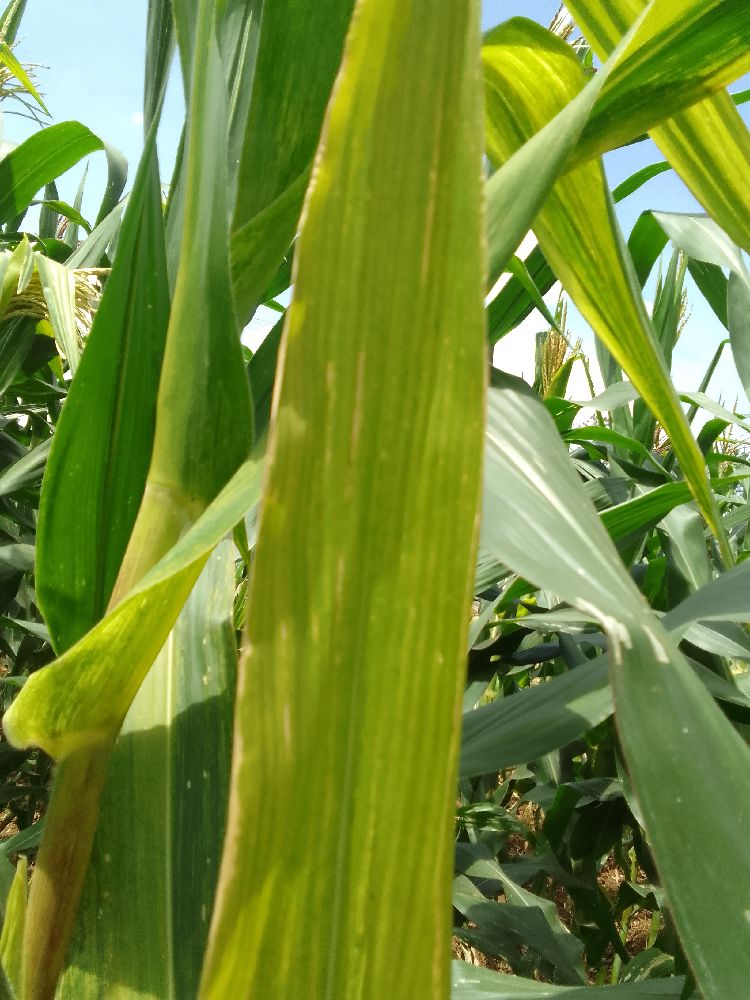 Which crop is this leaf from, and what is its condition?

maize, maize lethal necrosis
